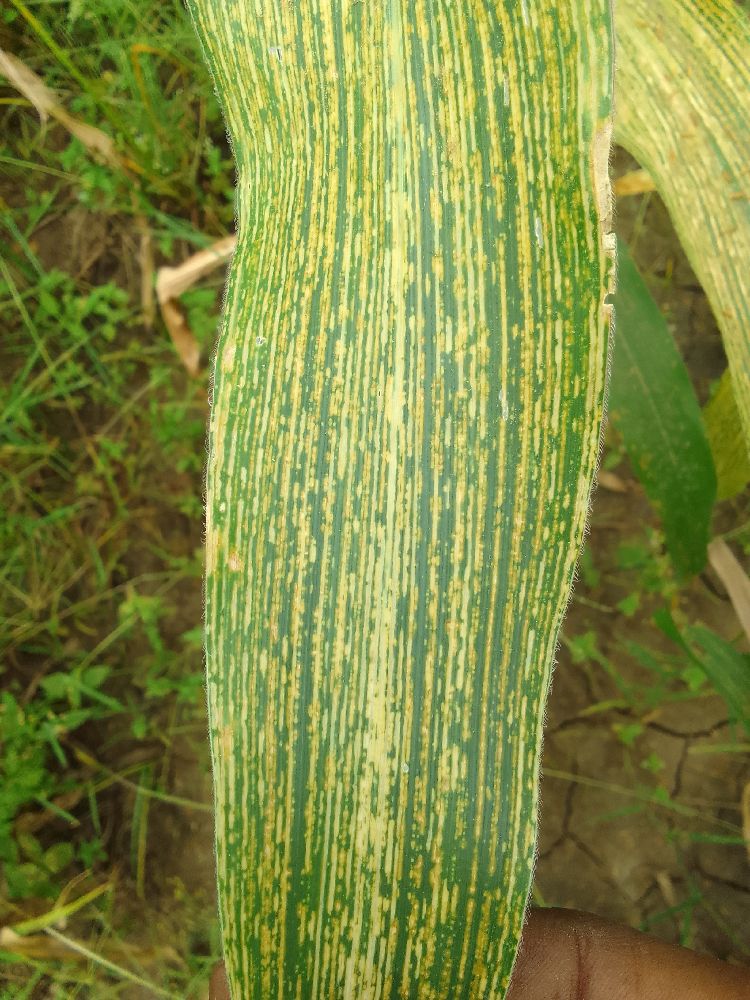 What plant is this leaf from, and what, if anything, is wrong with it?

maize, maize streak virus
